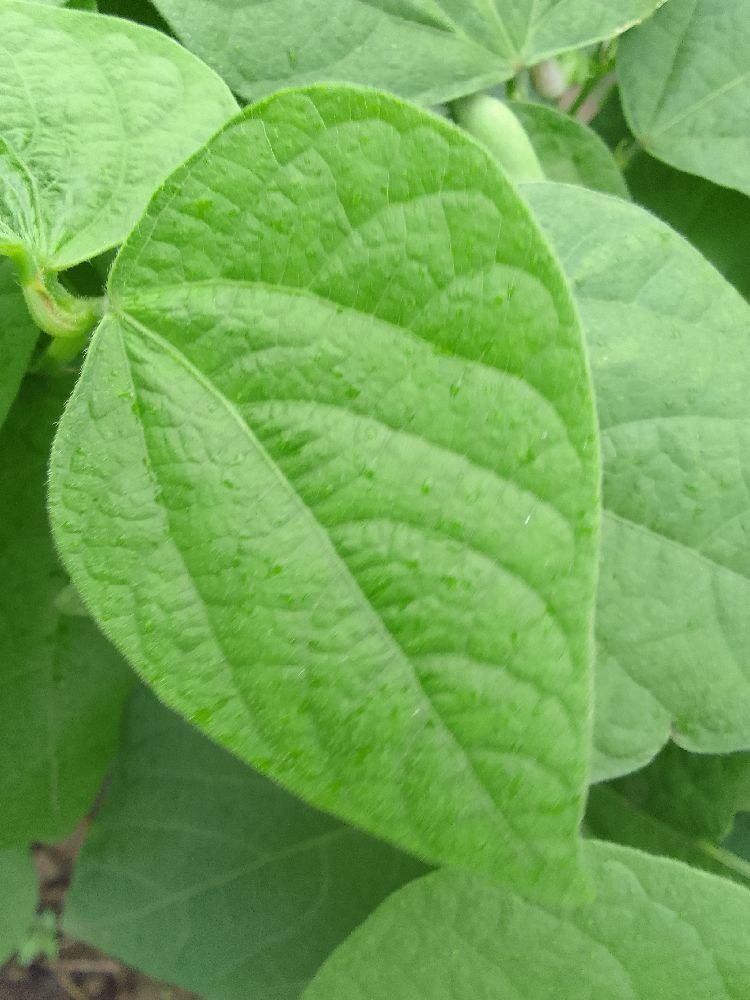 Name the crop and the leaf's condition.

common bean, healthy
